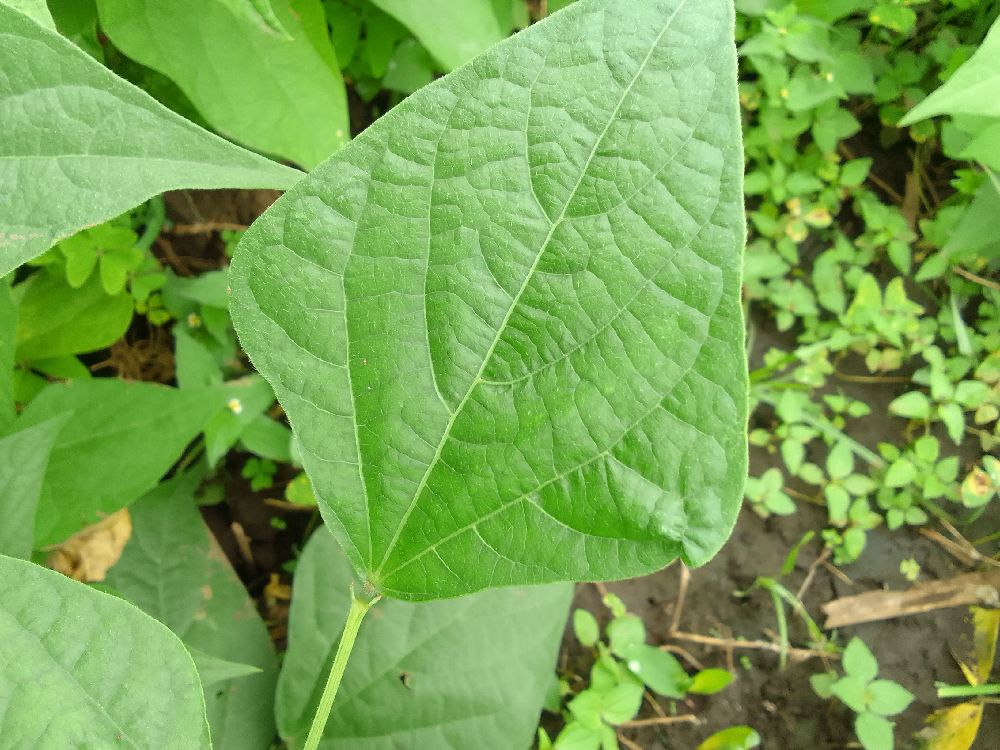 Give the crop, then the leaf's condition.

common bean, healthy
